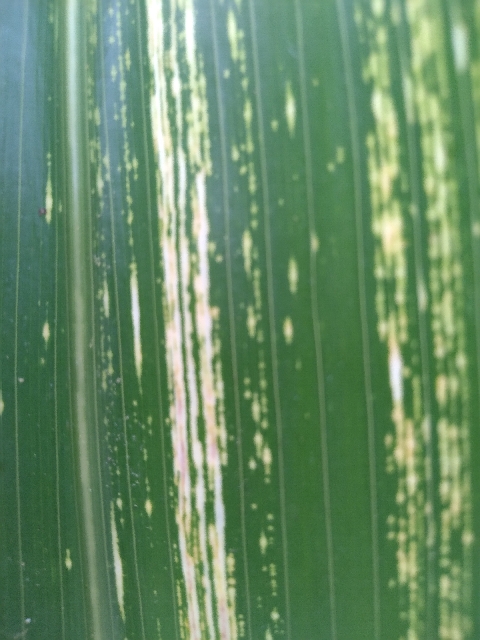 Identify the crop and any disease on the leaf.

maize, maize streak virus
